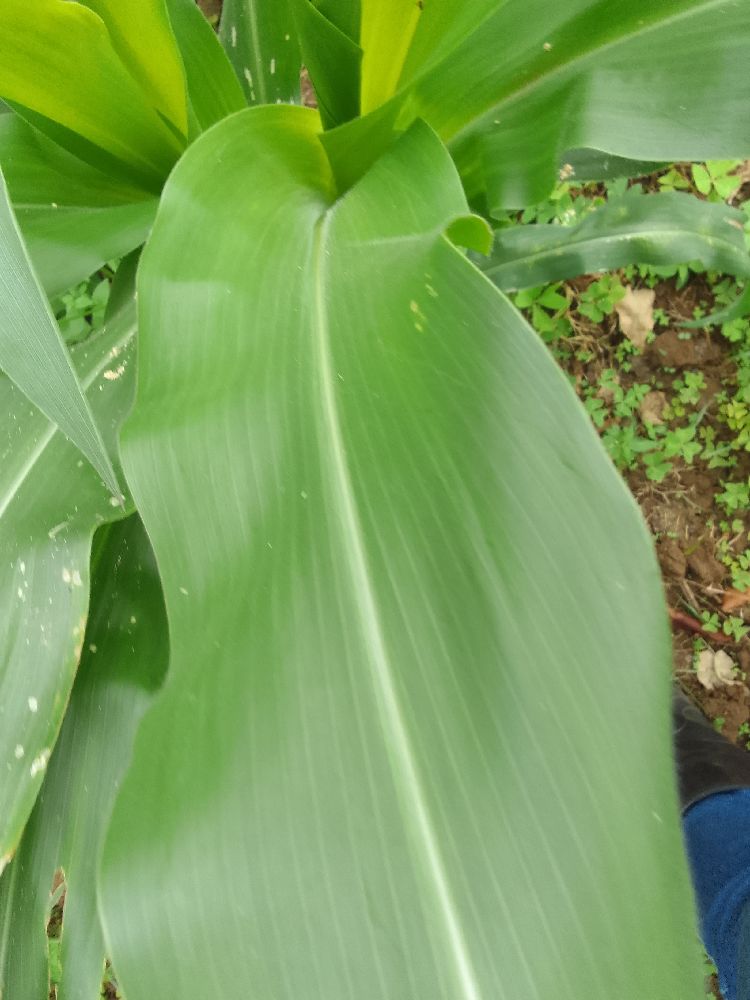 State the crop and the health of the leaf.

maize, healthy
